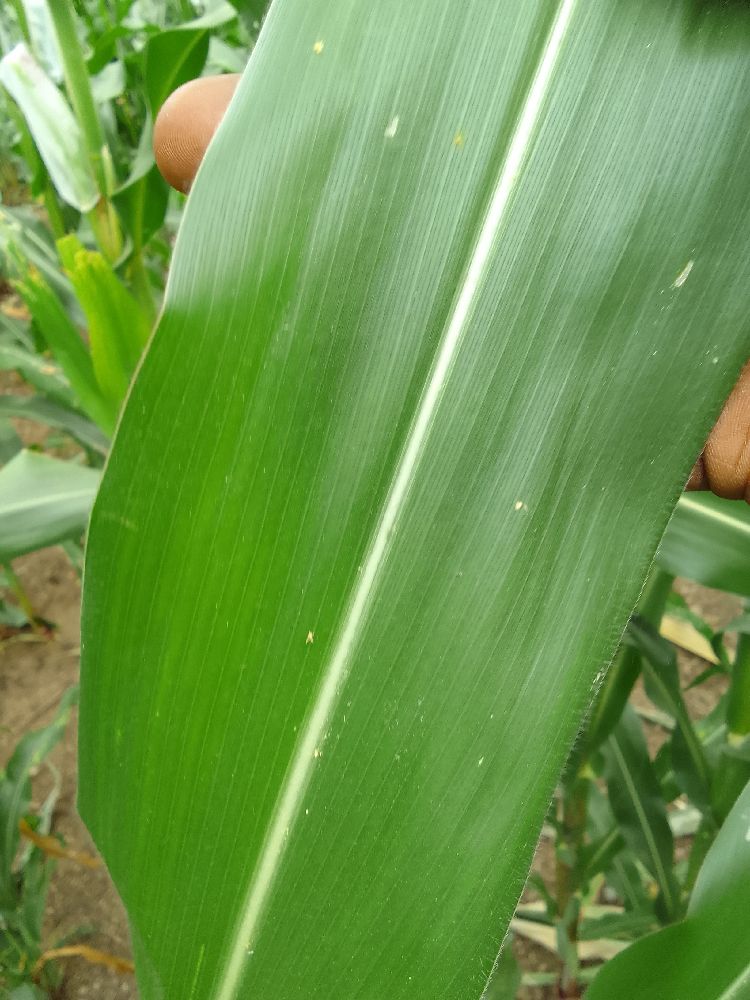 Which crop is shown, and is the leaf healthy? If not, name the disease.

maize, healthy
